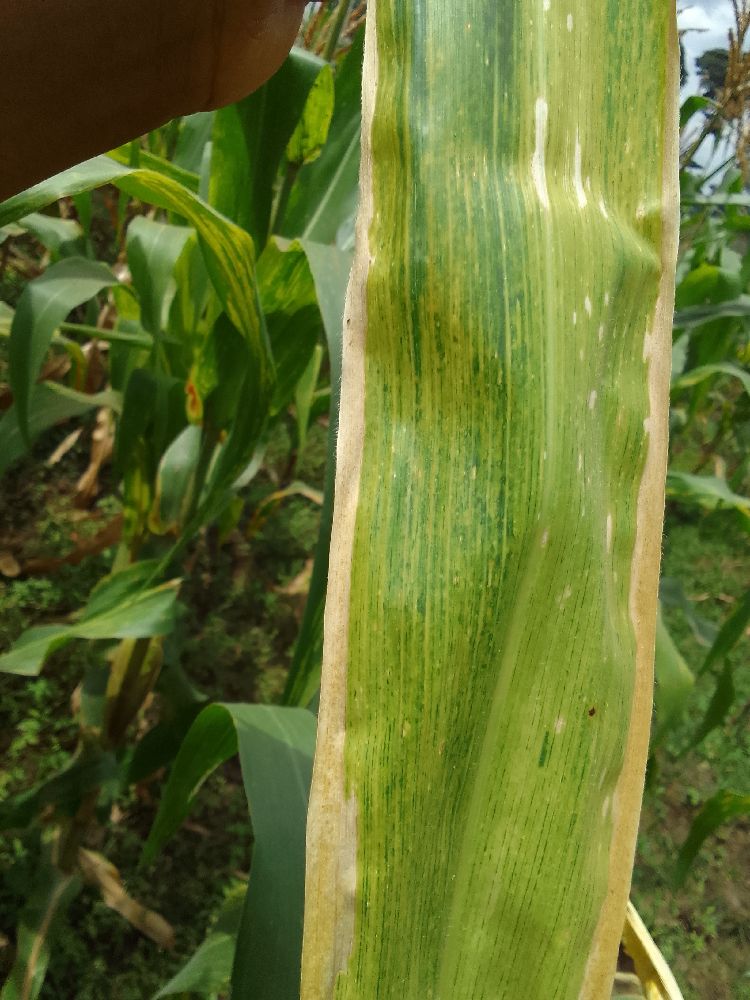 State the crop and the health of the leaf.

maize, maize lethal necrosis
